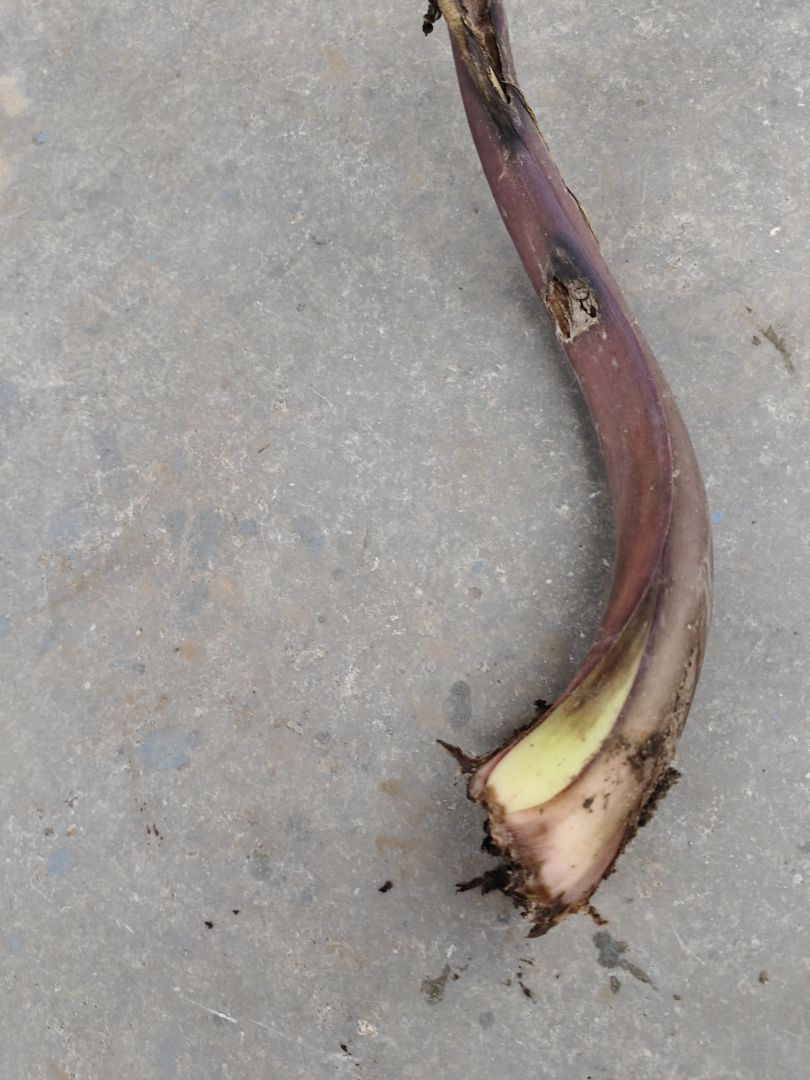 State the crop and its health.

taro, root rot
